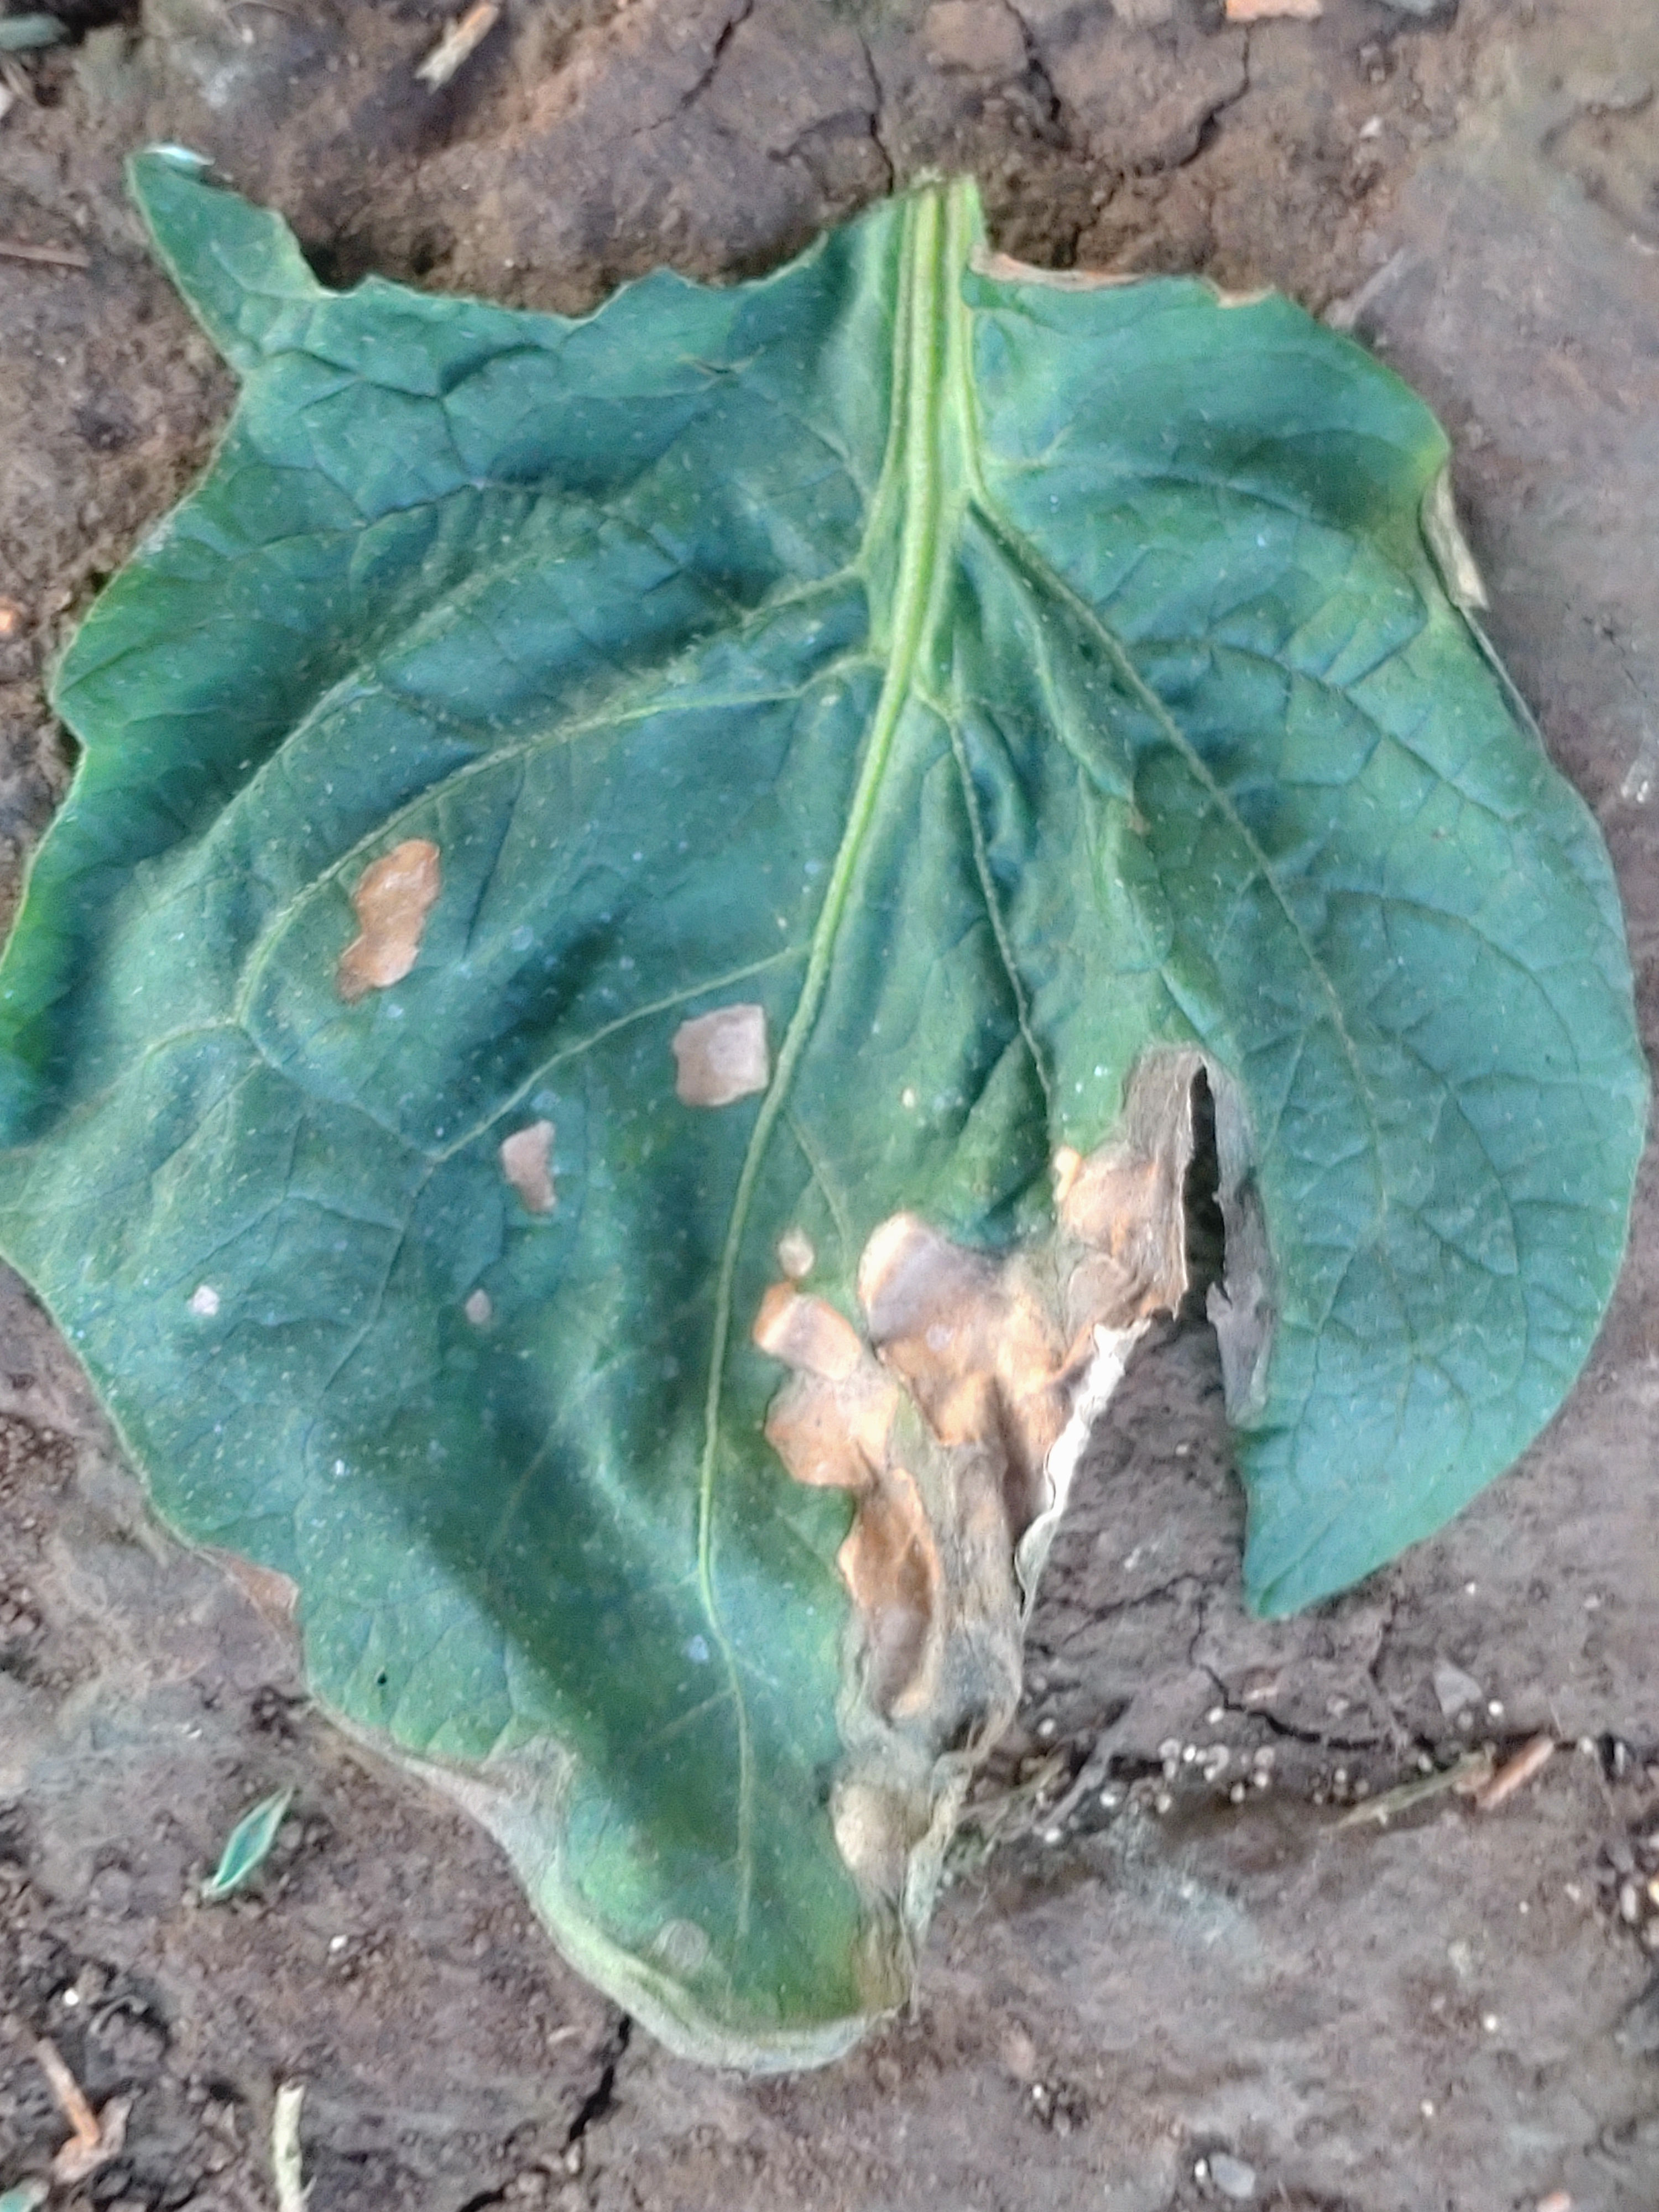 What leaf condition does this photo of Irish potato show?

early blight
